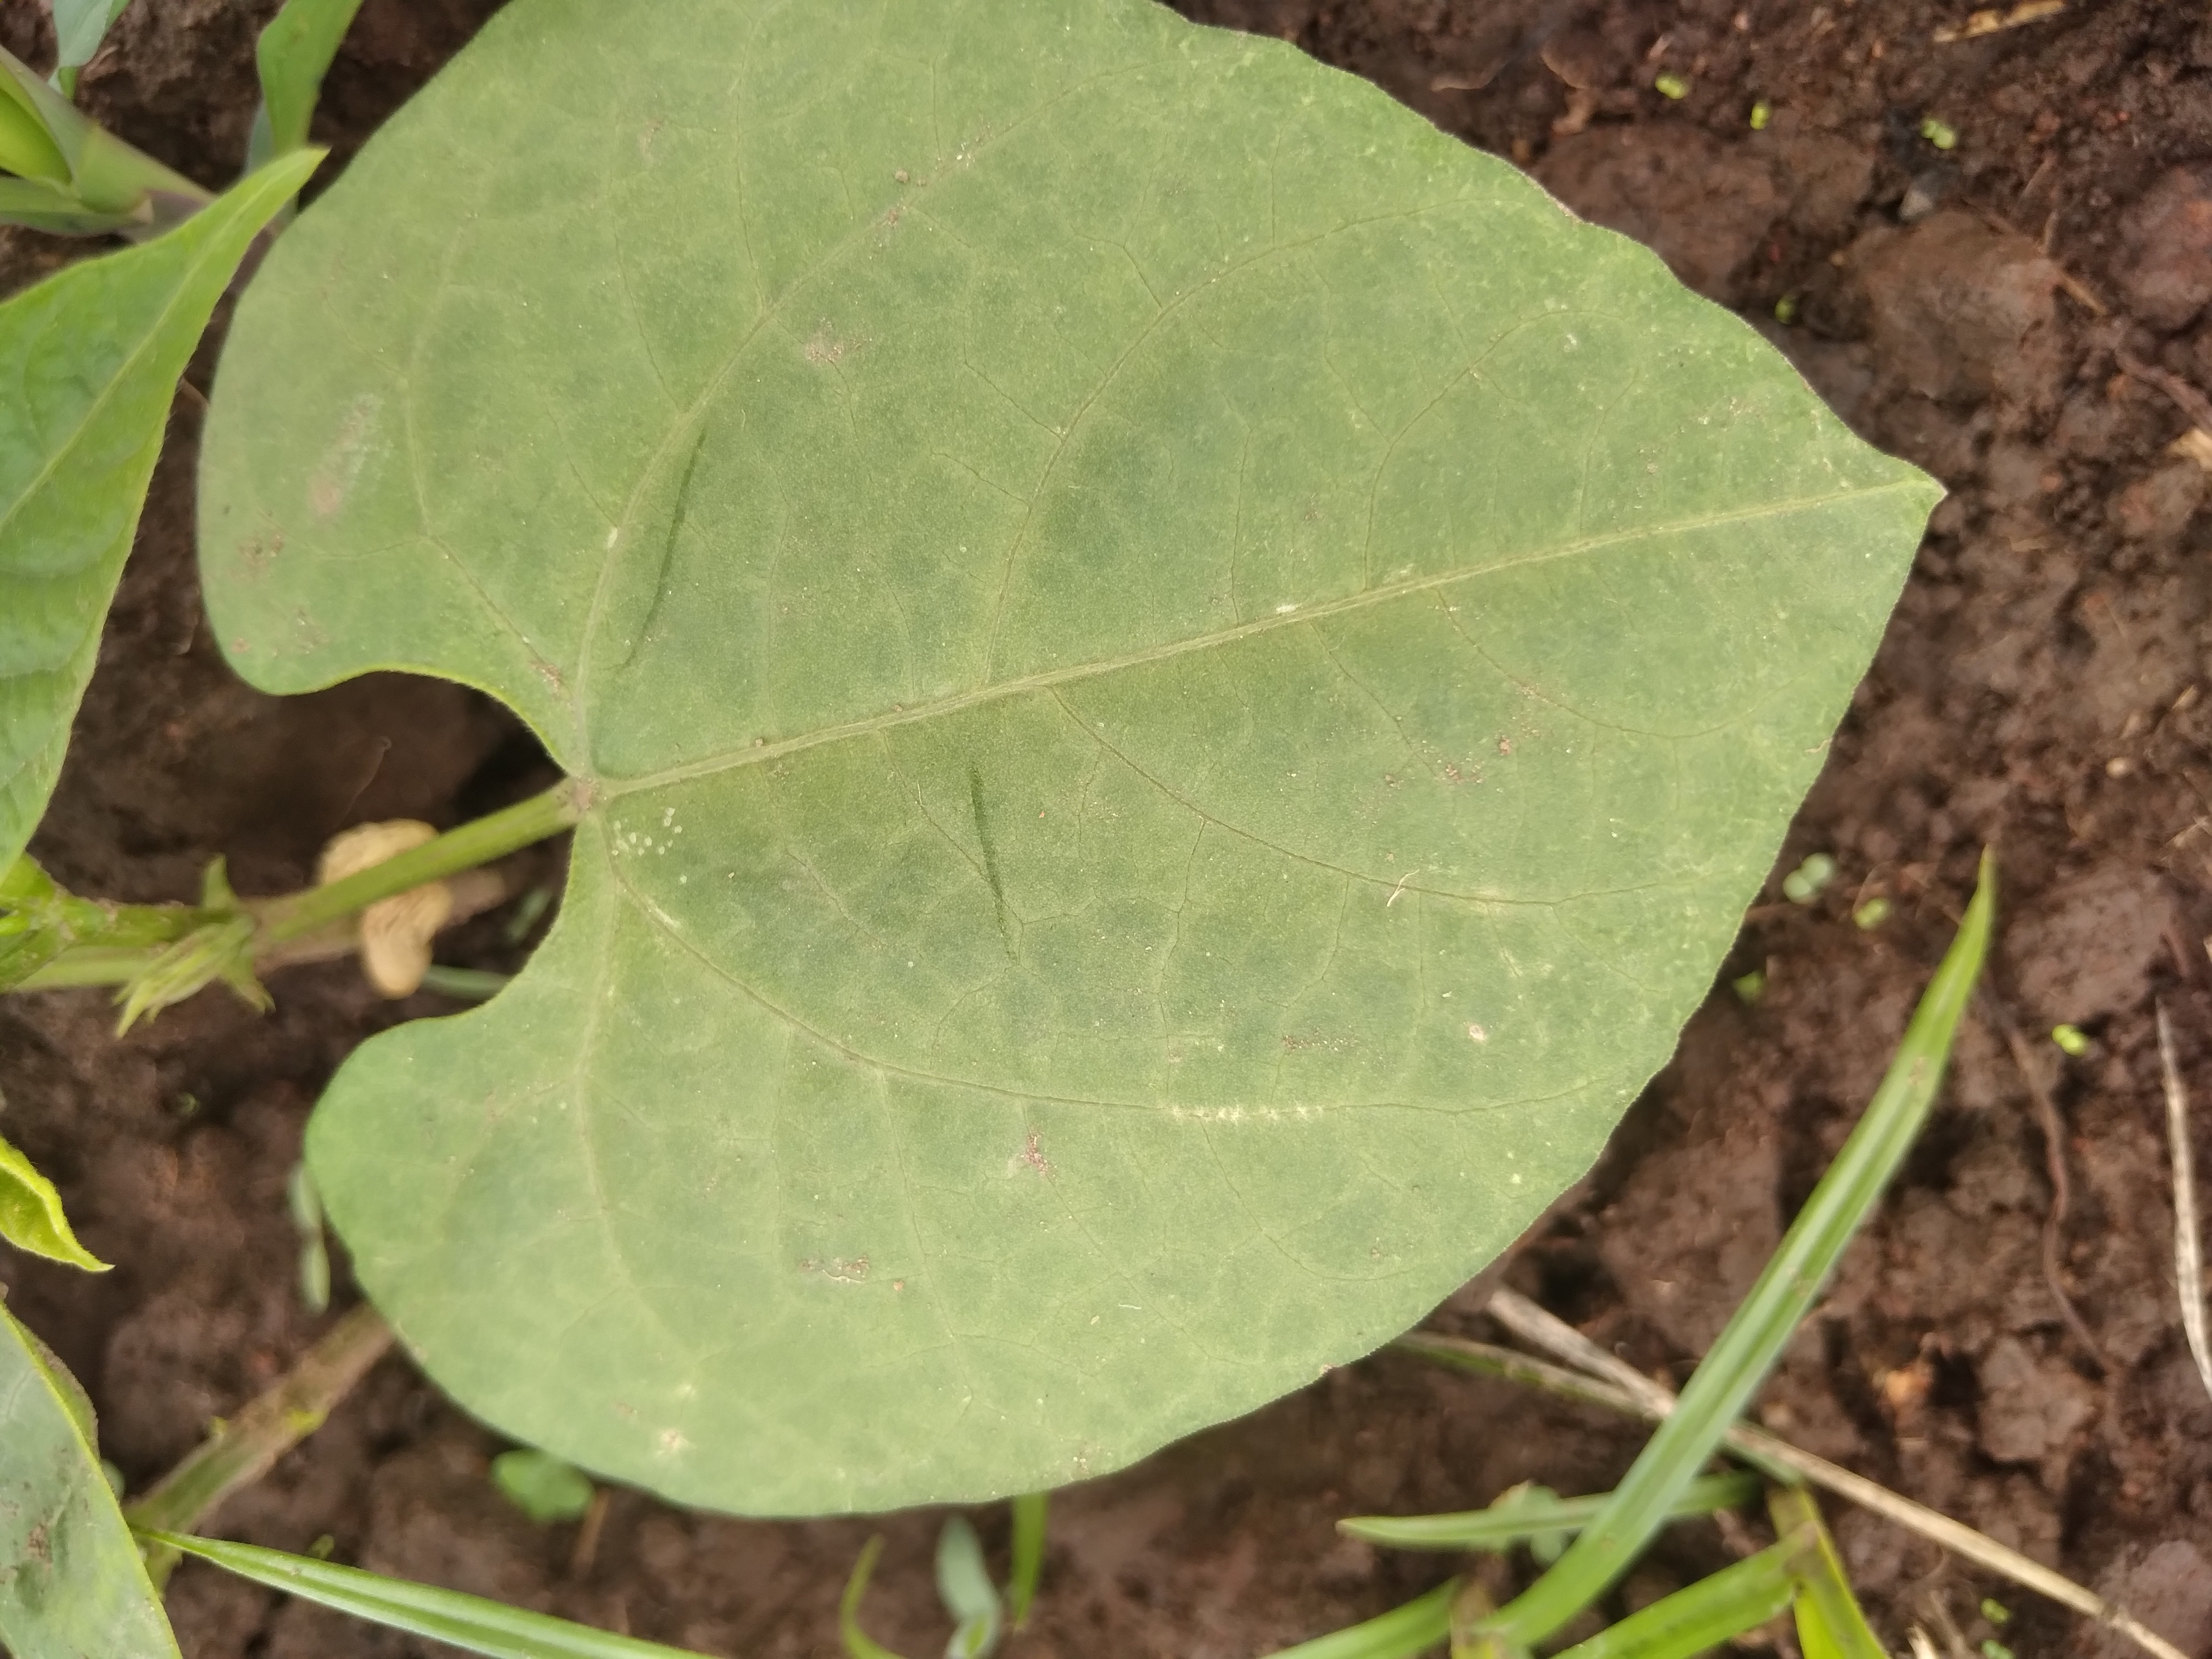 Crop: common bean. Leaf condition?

healthy
